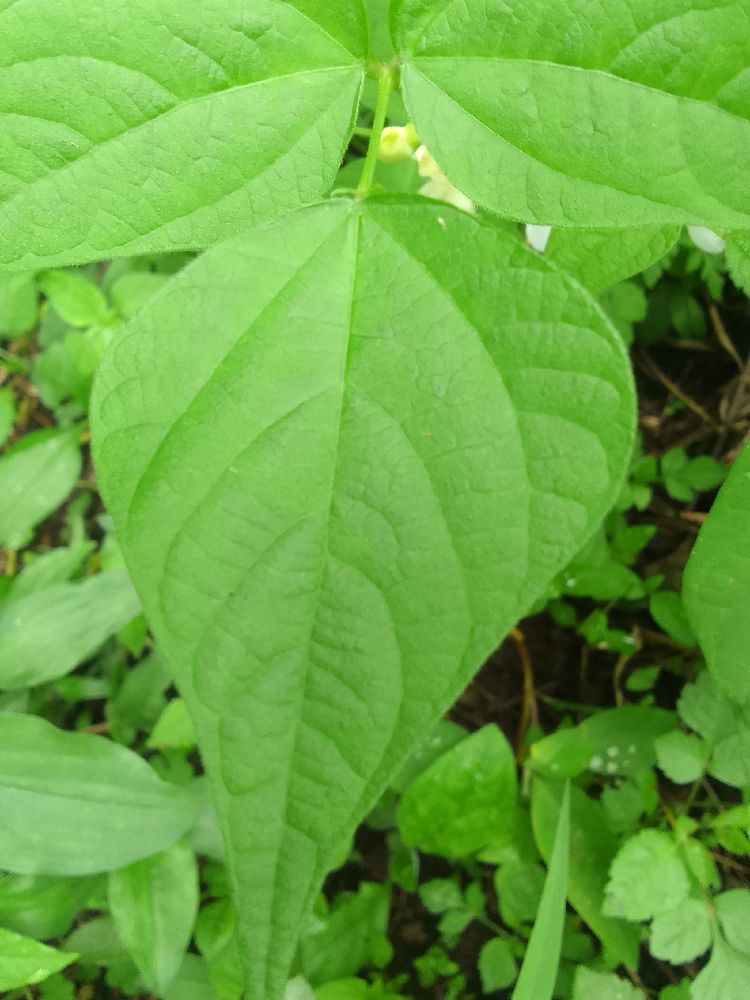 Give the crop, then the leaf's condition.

common bean, healthy
